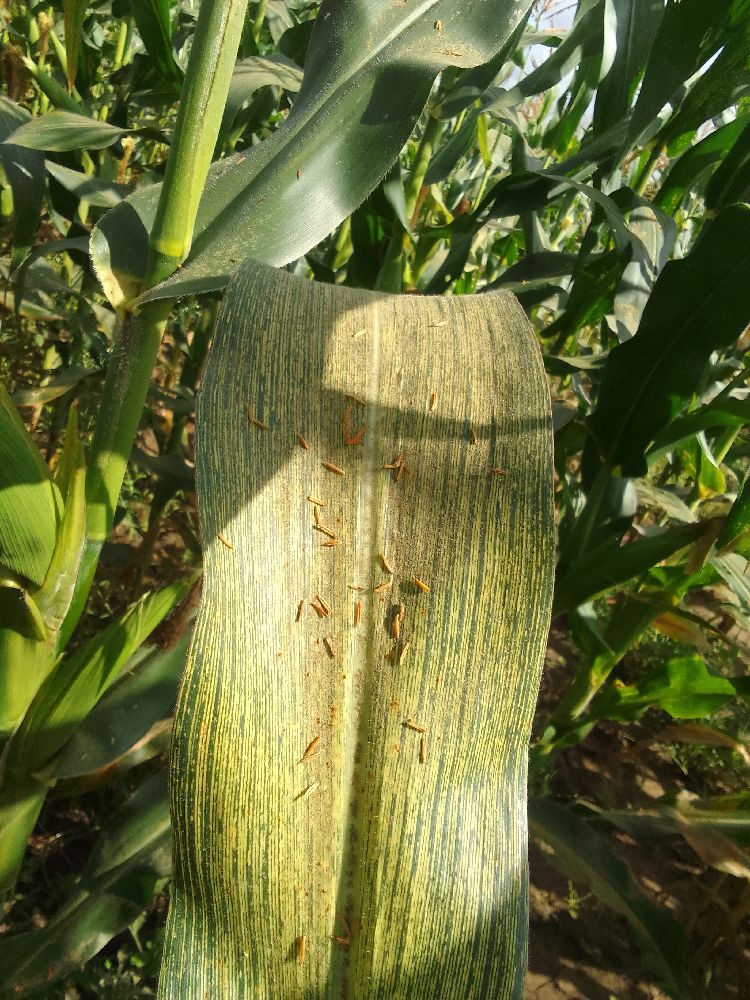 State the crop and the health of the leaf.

maize, maize streak virus
